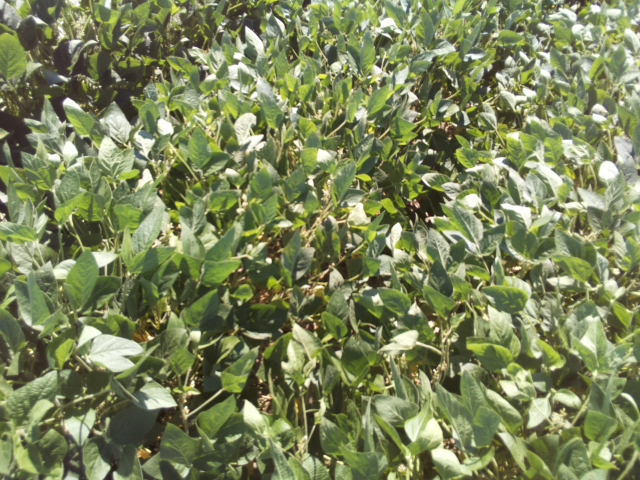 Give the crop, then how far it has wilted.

soybean, slight leaflet or petiole turgor loss in upper canopy
